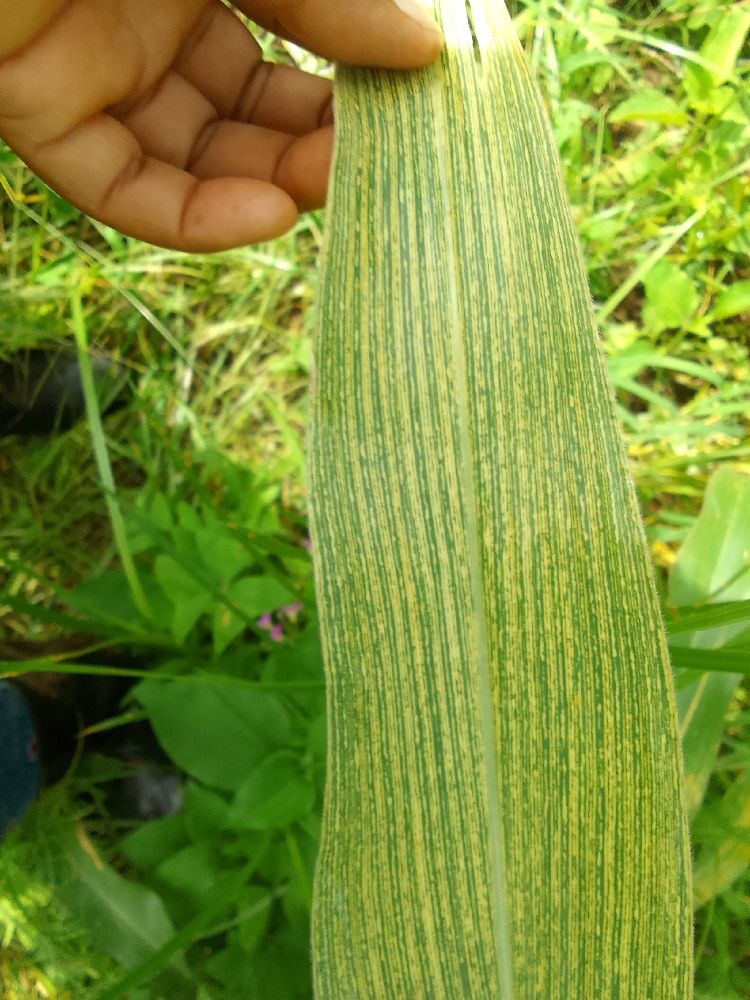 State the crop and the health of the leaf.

maize, maize streak virus
